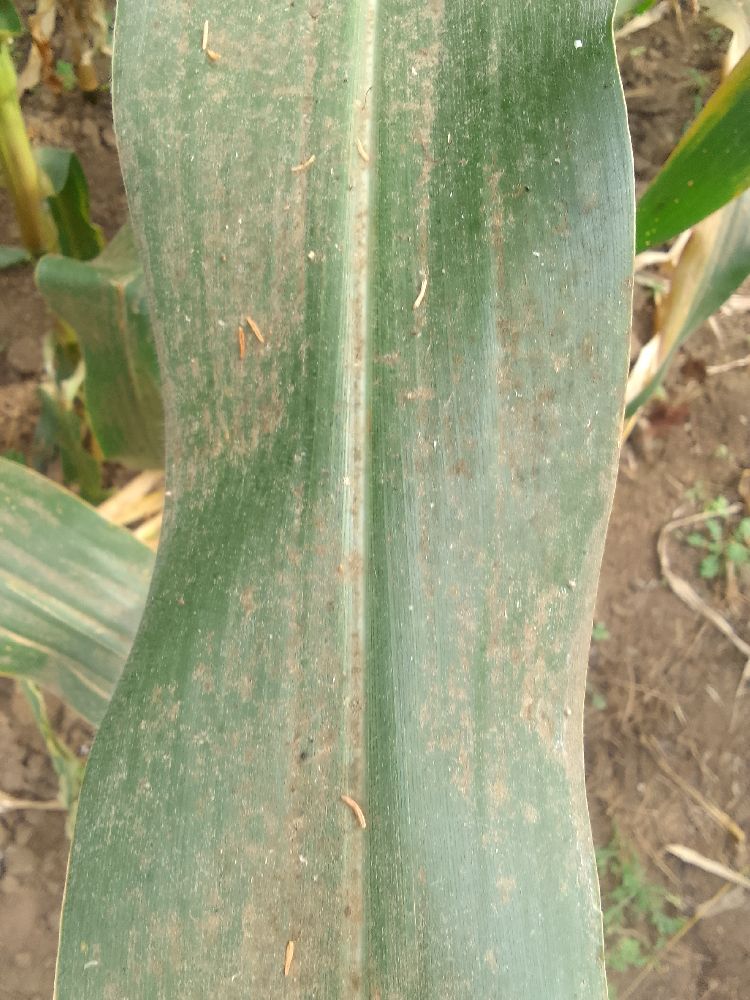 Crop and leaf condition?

maize, healthy
